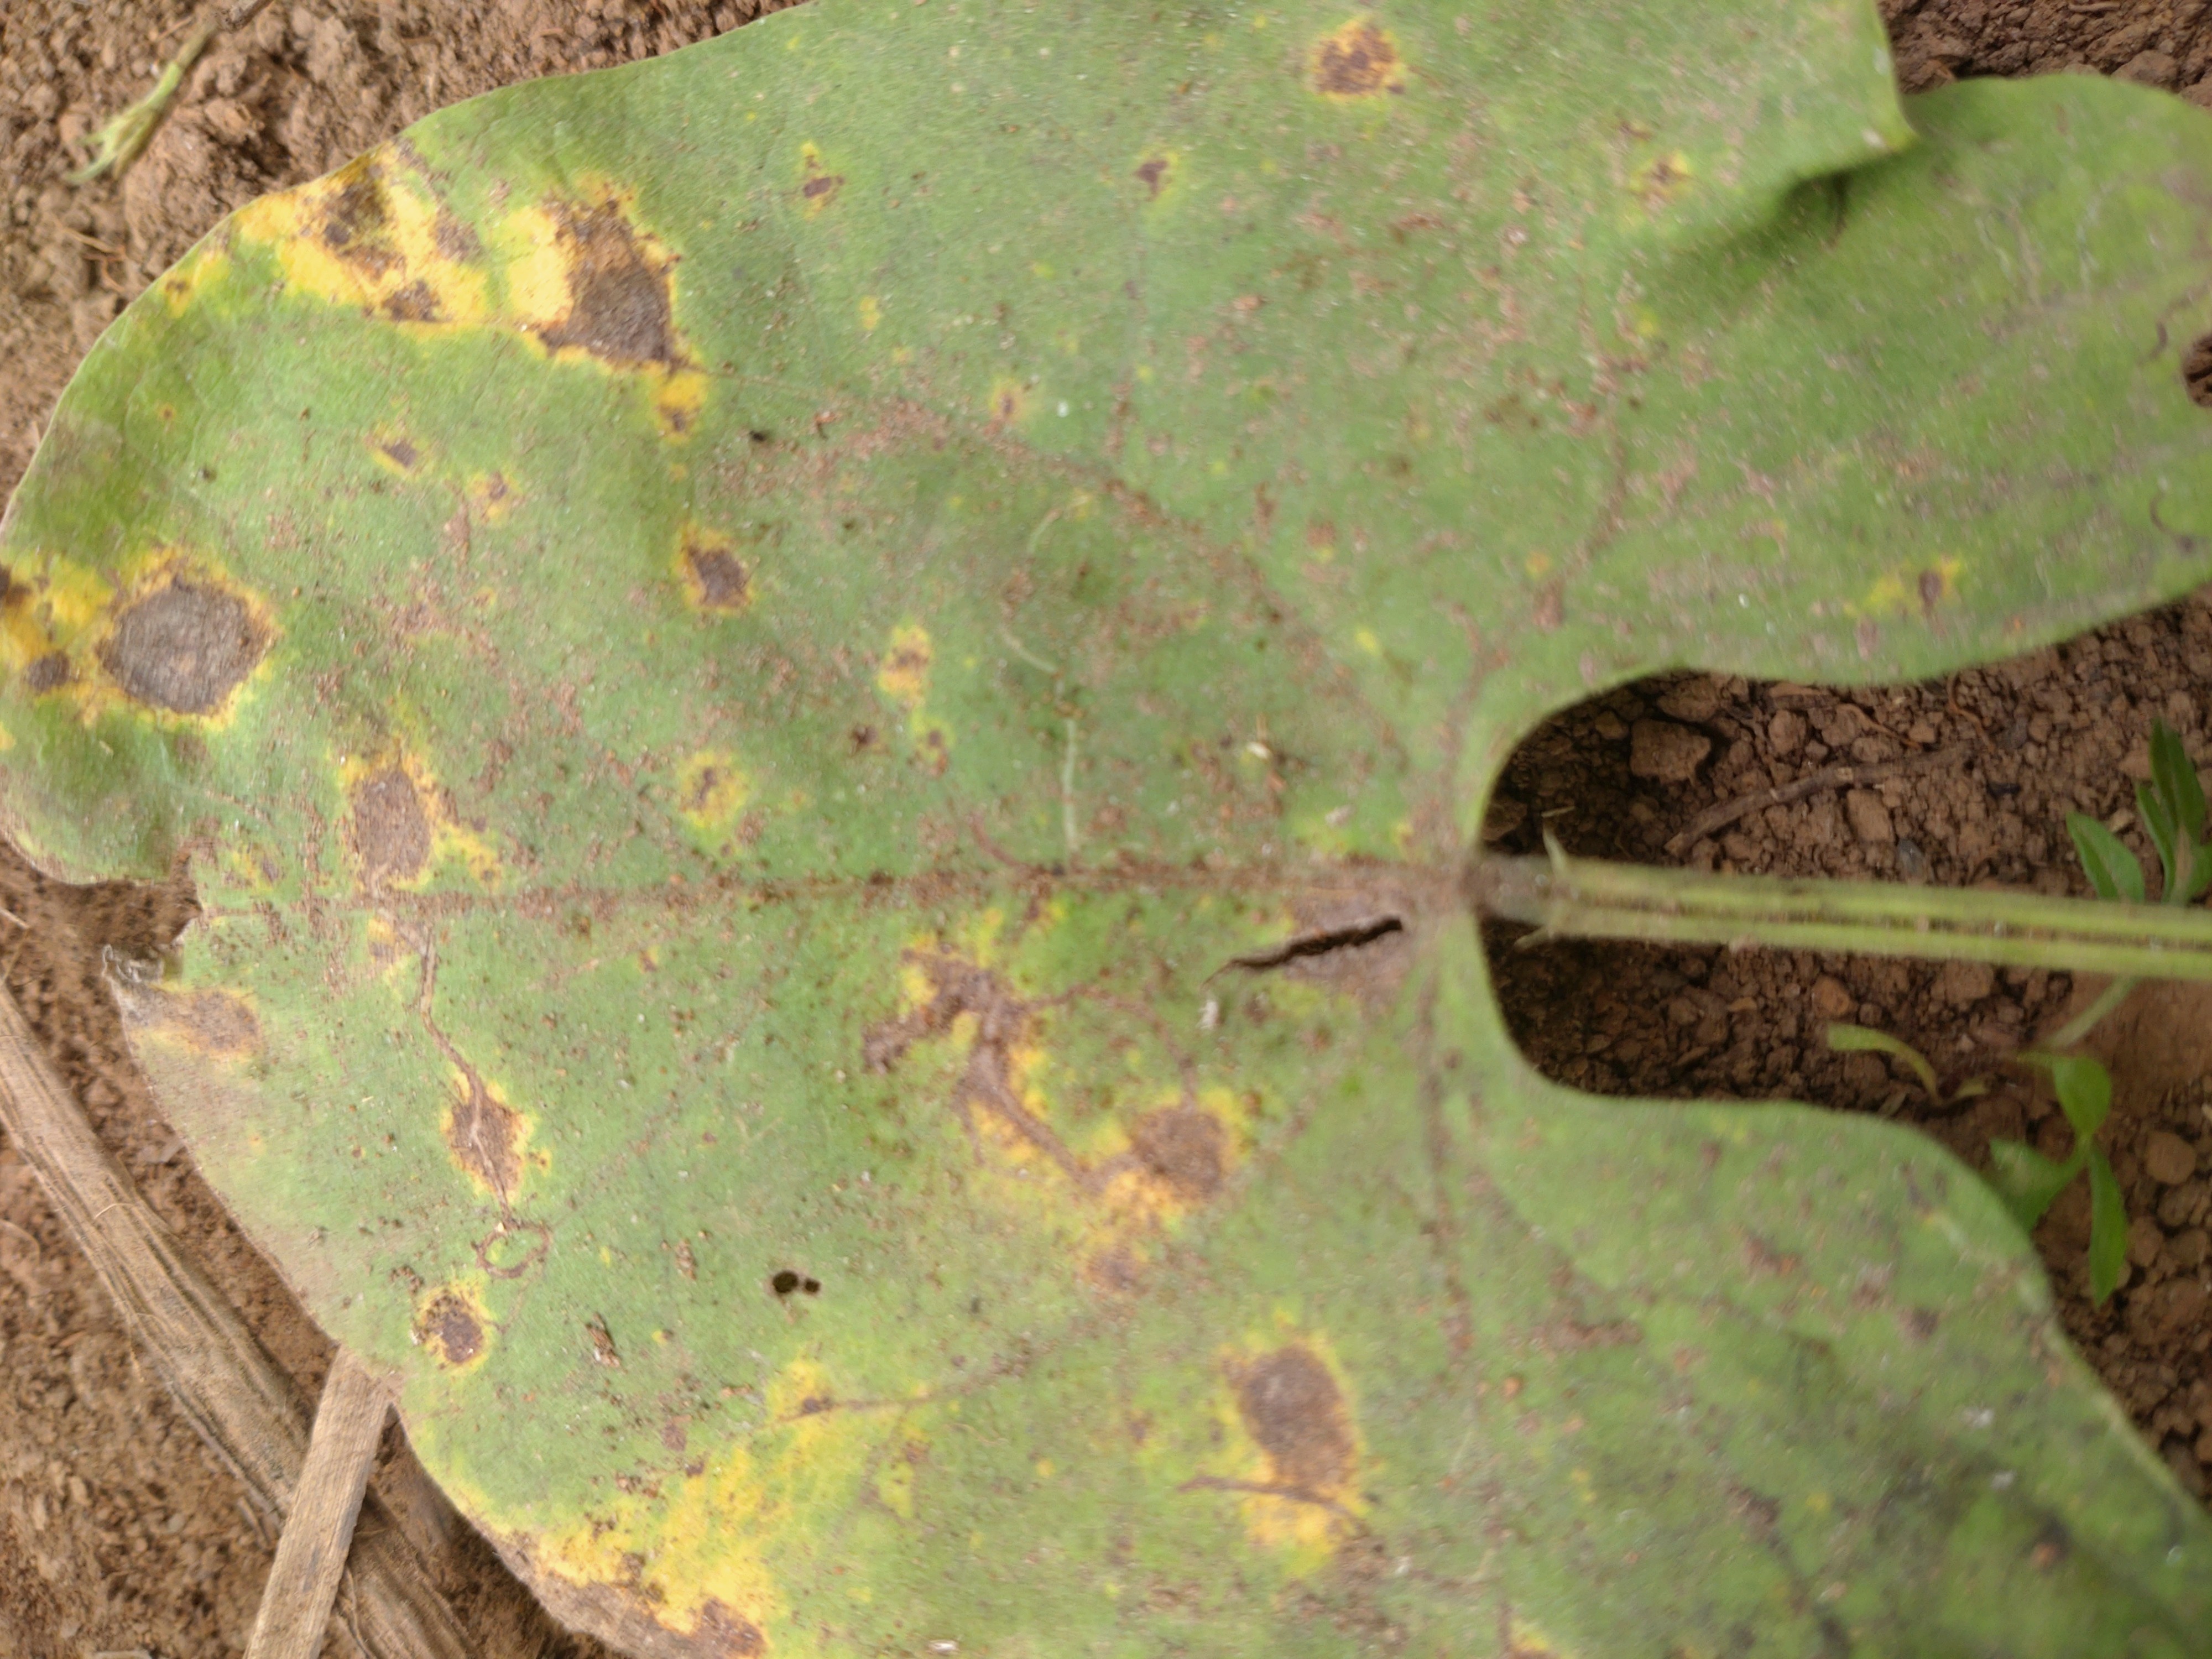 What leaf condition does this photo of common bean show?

rust
